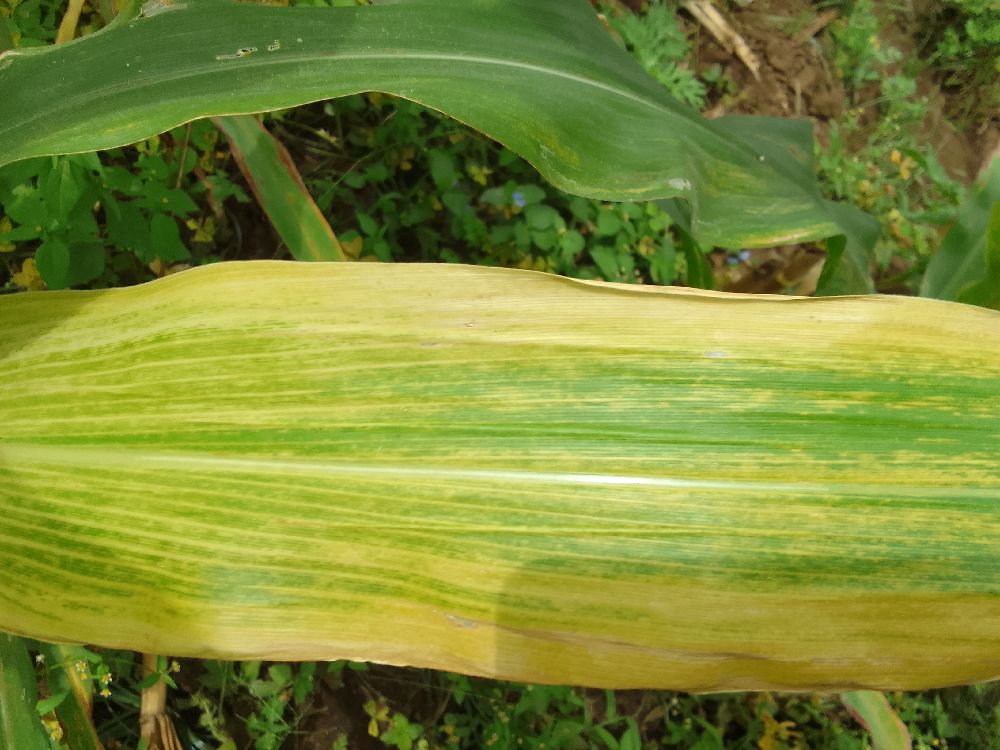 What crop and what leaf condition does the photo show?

maize, maize lethal necrosis
